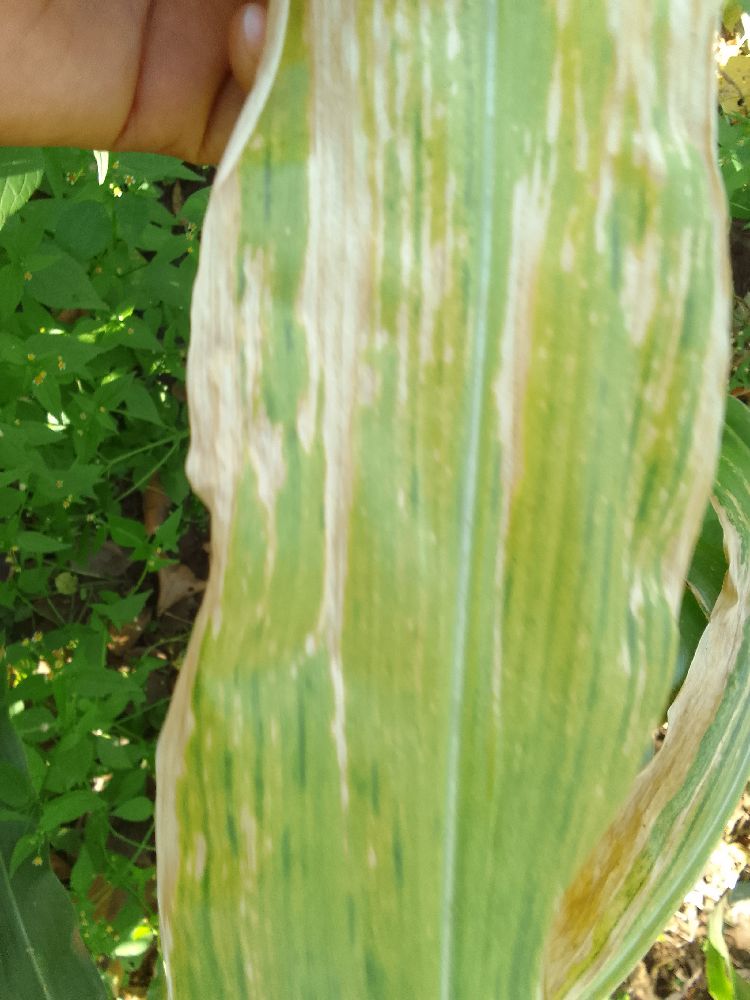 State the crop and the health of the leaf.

maize, maize lethal necrosis
